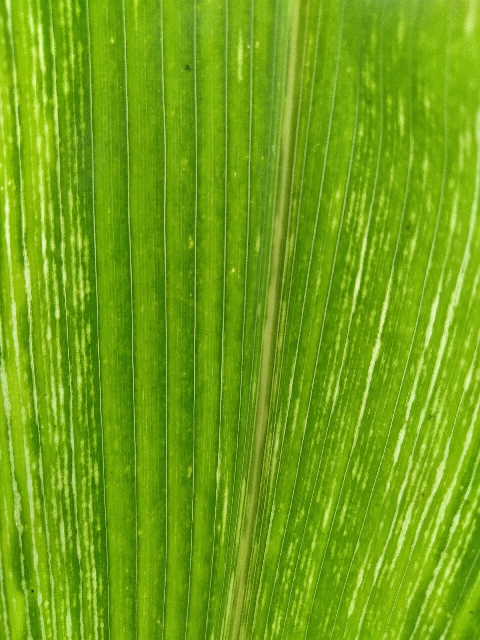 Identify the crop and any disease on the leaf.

maize, maize streak virus
